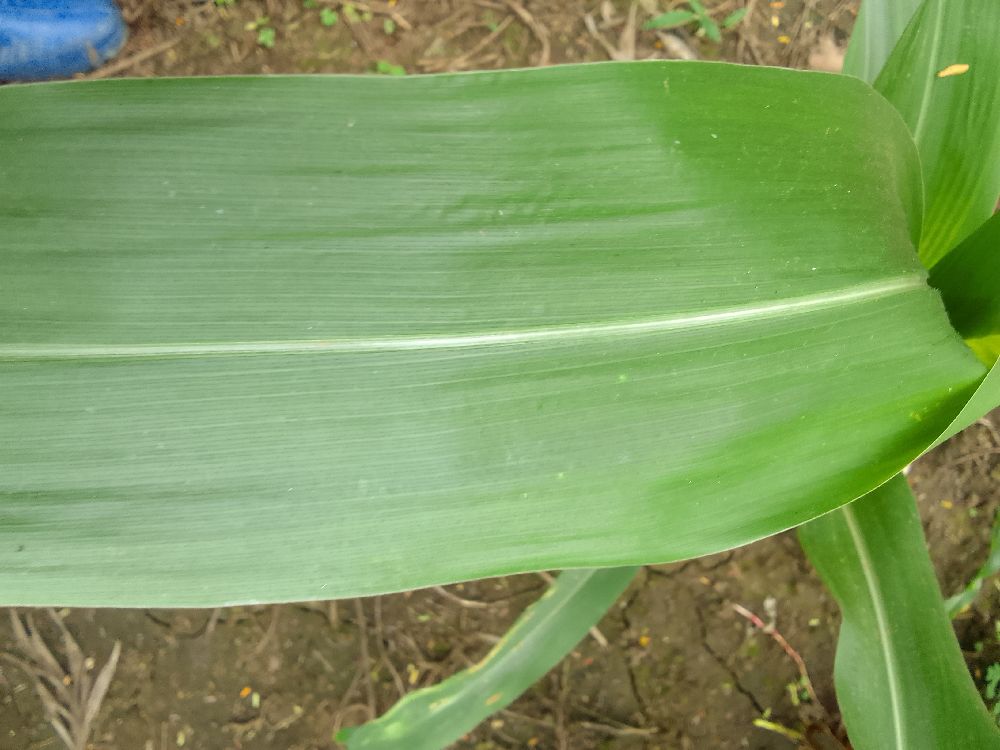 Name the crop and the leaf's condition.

maize, healthy
